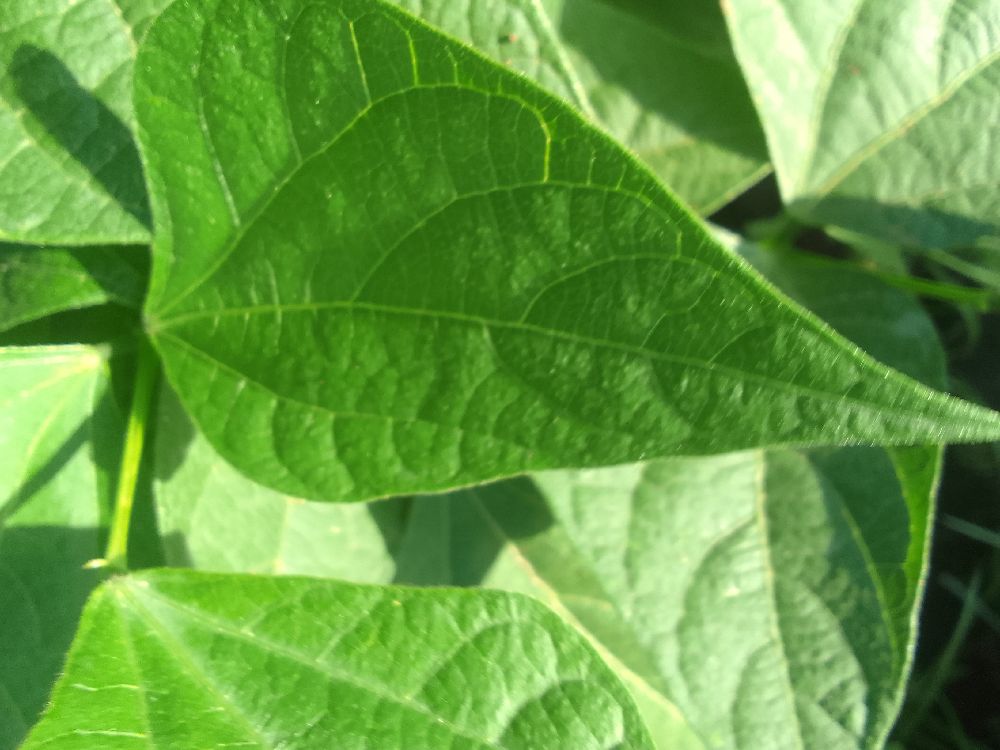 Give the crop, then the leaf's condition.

common bean, healthy
